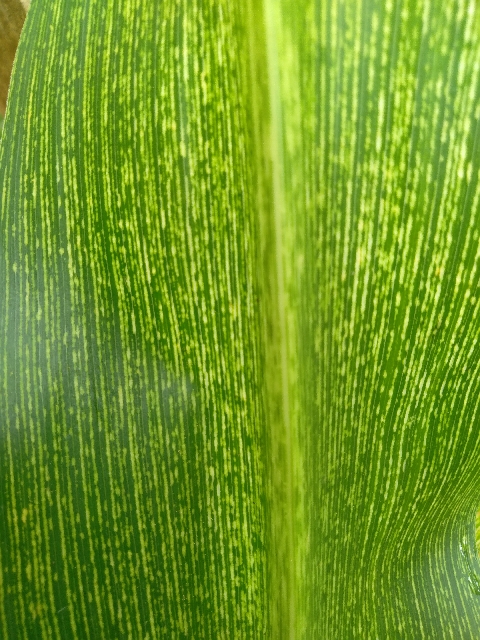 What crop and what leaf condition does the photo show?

maize, maize streak virus
